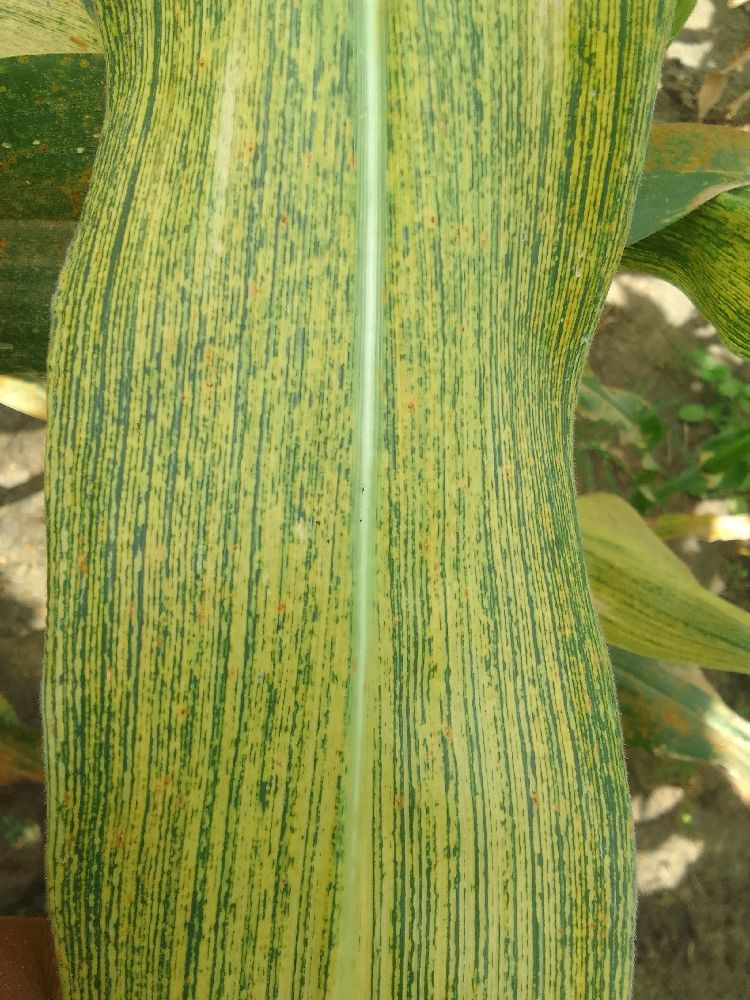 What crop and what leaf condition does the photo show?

maize, maize streak virus
